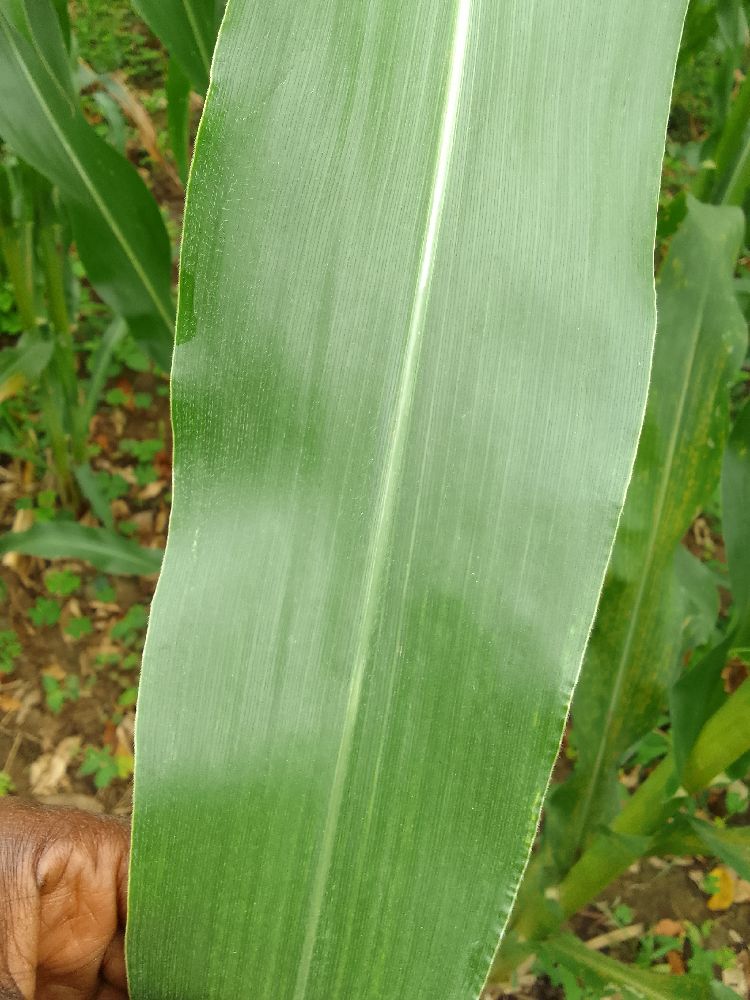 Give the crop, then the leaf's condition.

maize, healthy
